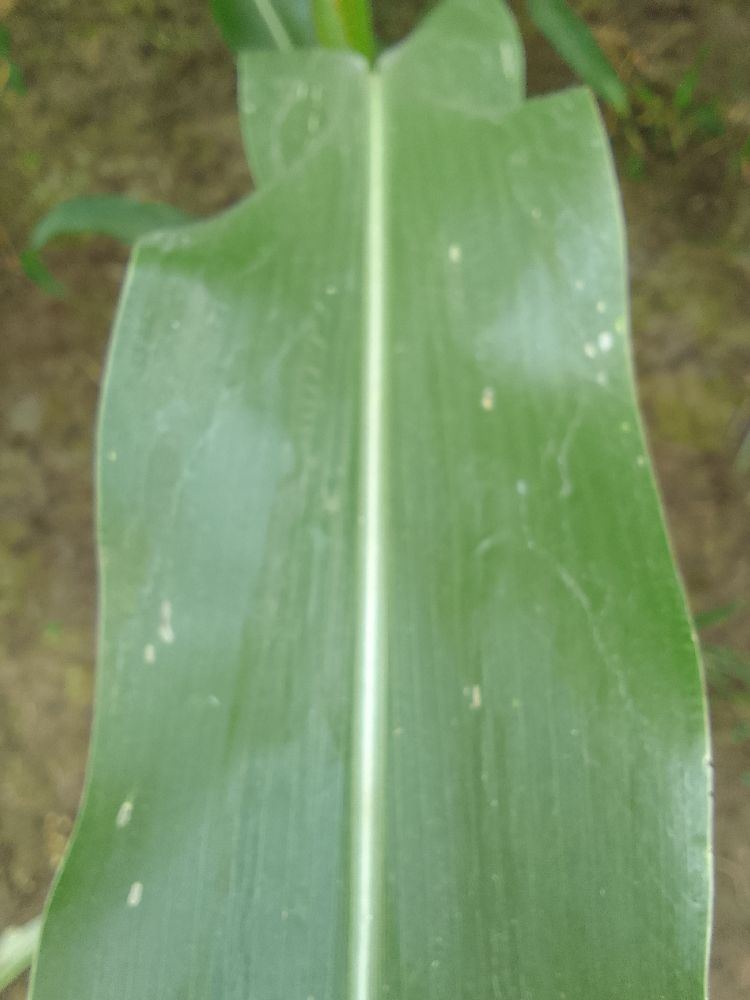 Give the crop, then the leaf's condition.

maize, healthy
